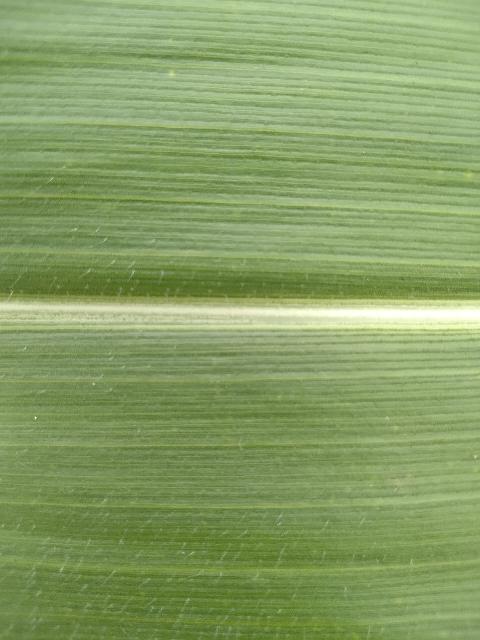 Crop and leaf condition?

maize, healthy
